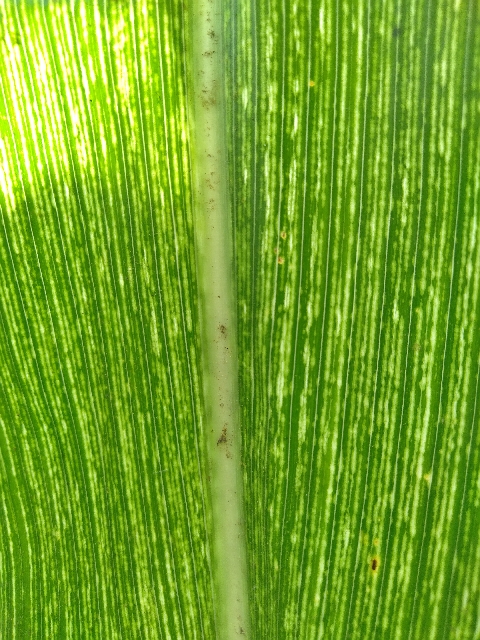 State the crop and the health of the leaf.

maize, maize streak virus
